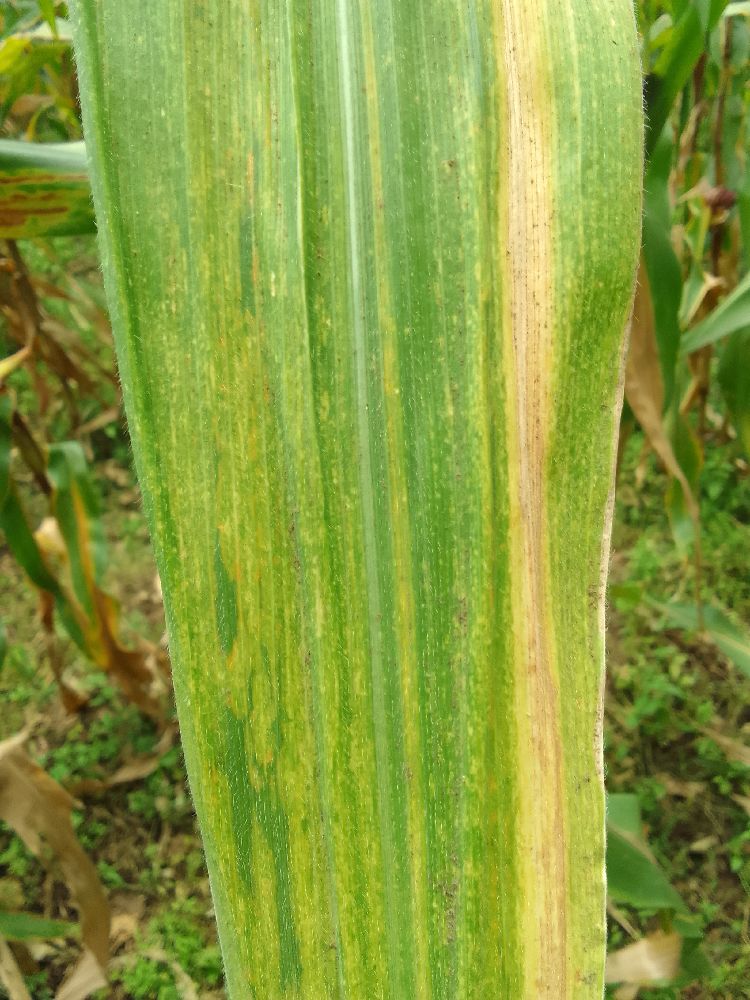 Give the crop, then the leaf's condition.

maize, maize lethal necrosis
